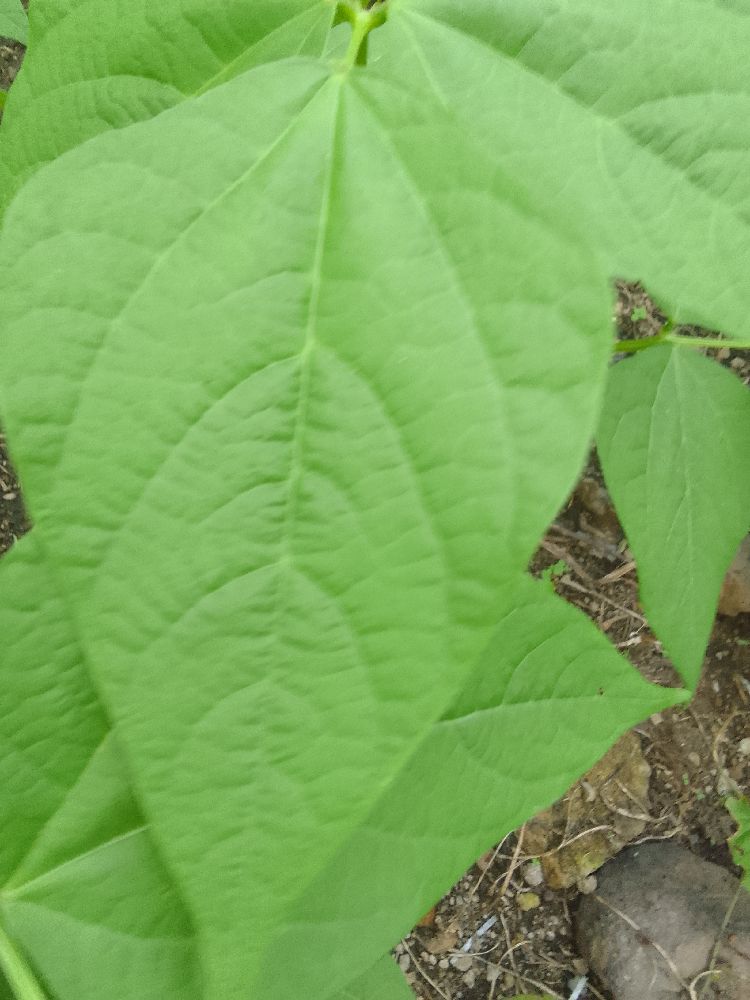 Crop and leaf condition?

common bean, healthy
